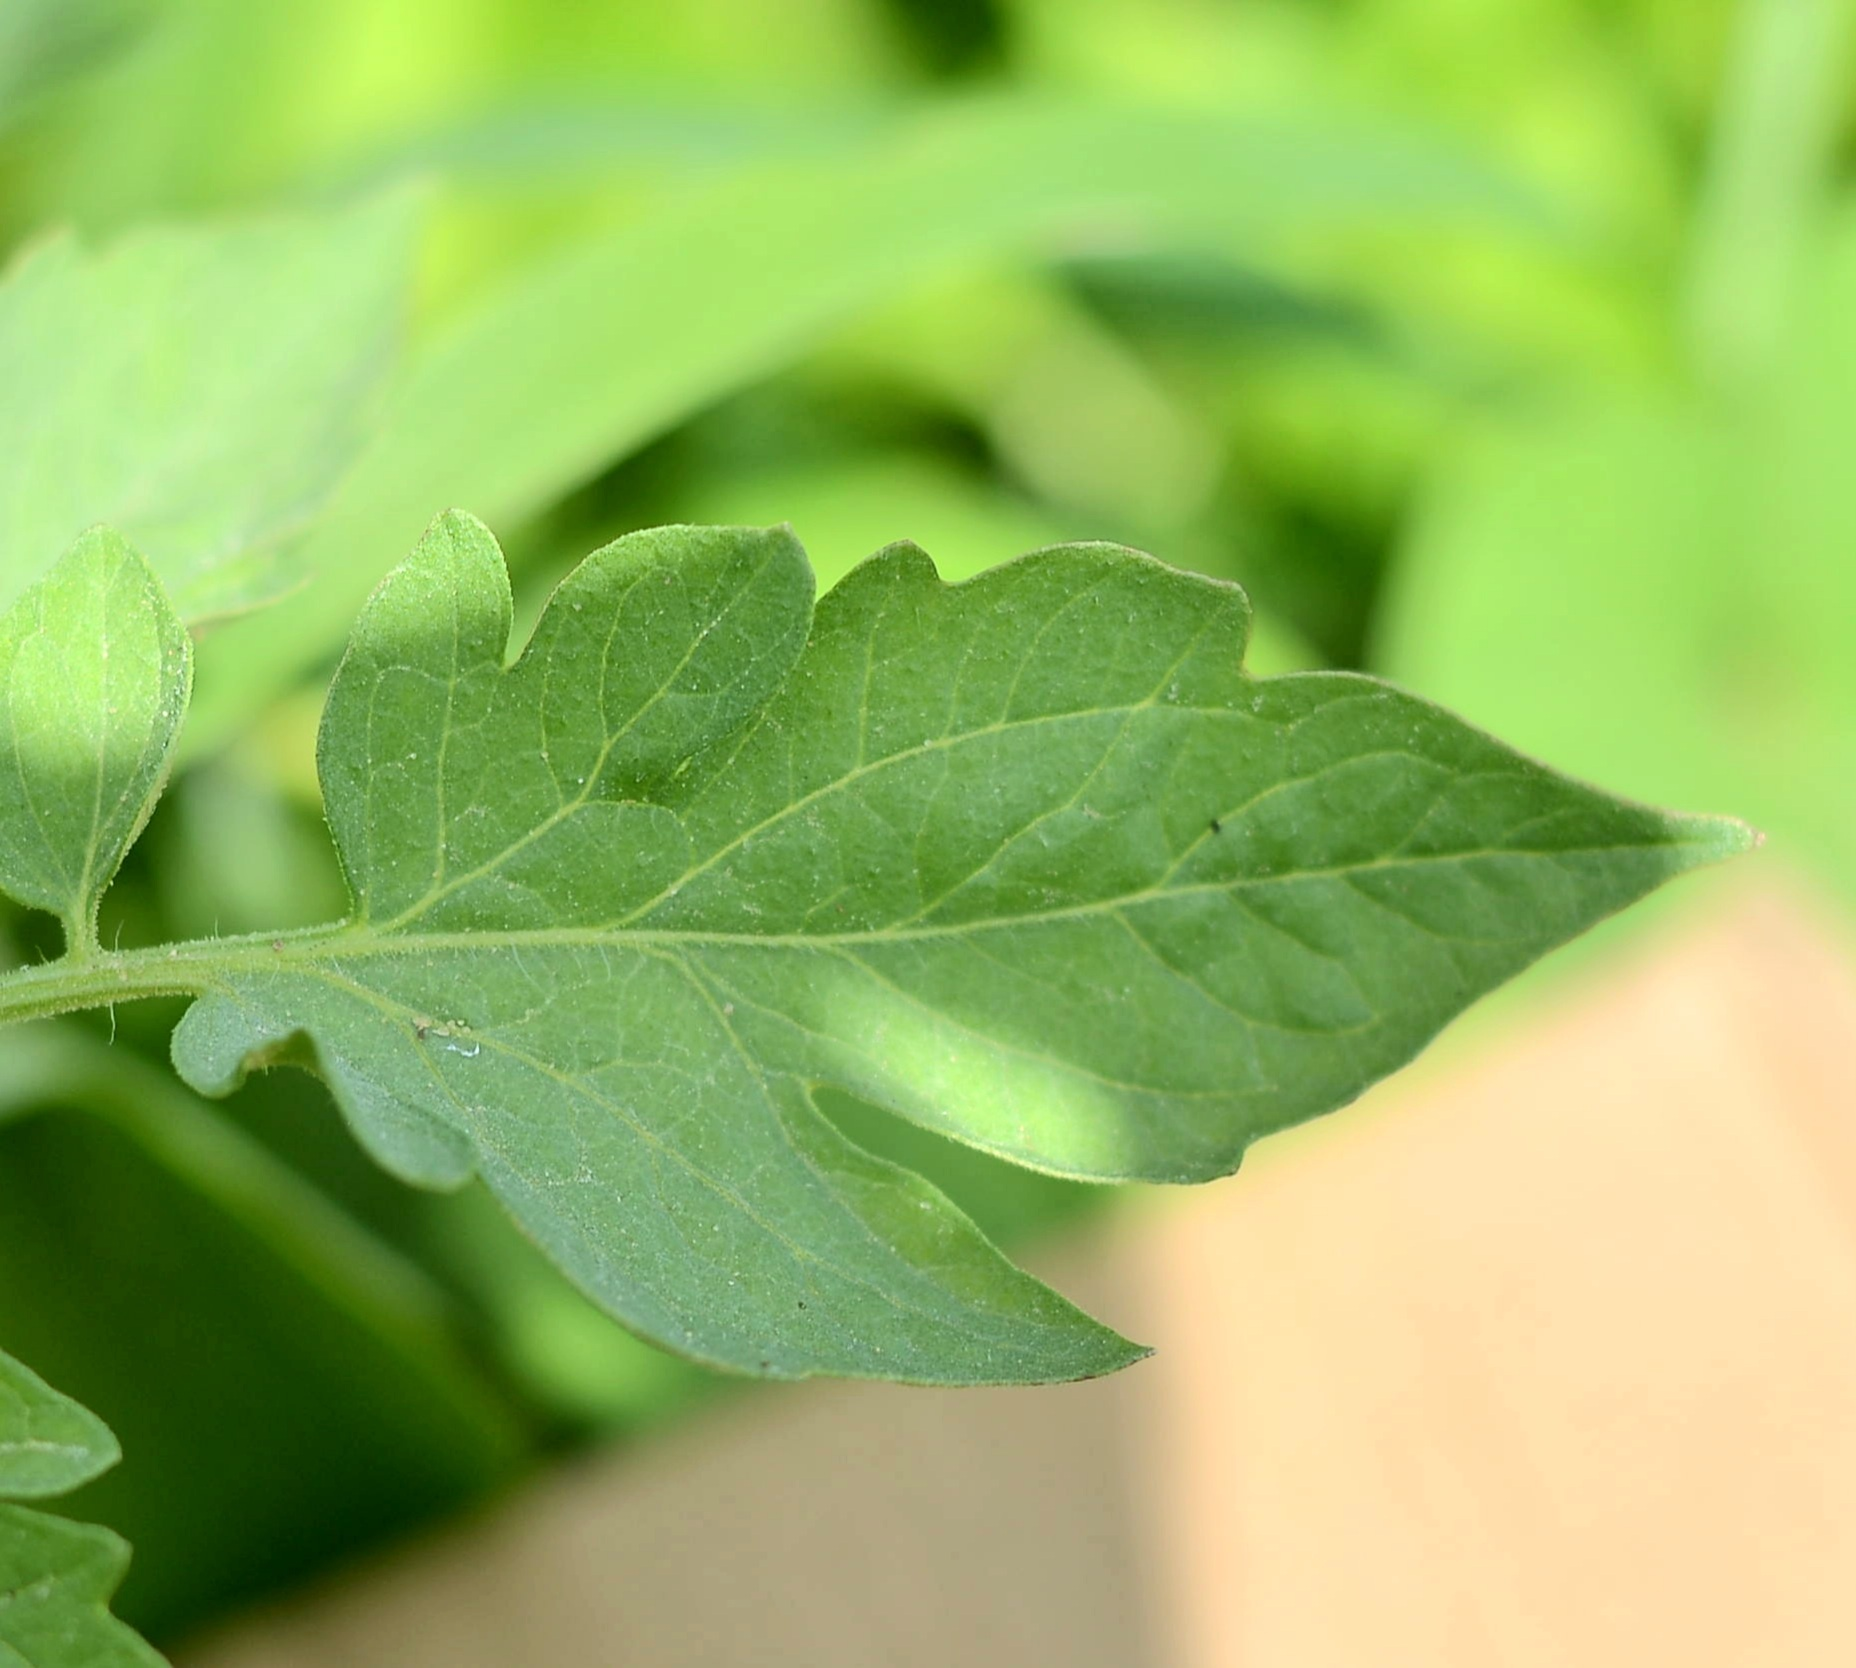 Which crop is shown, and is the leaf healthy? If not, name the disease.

tomato, healthy
